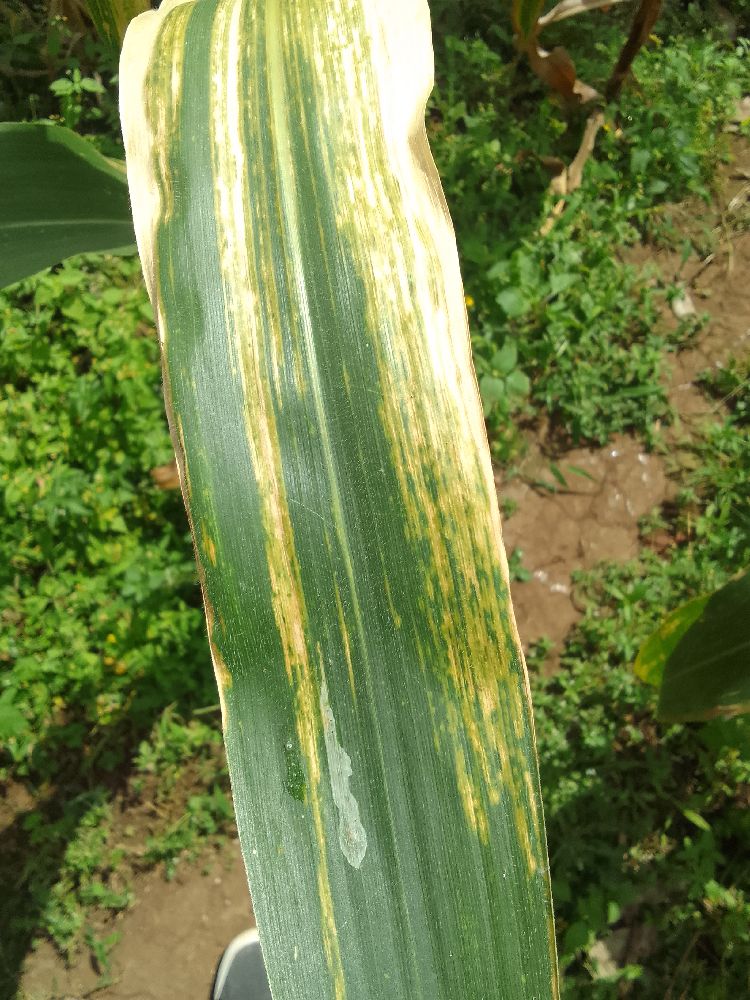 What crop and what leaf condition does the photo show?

maize, maize lethal necrosis
